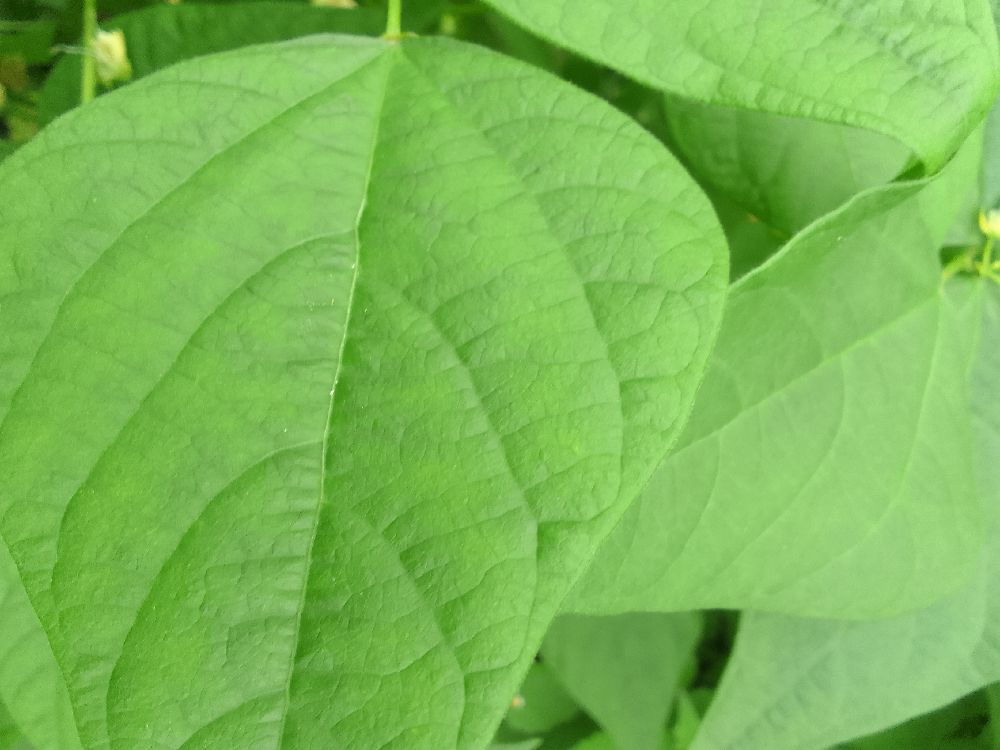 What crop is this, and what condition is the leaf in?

common bean, healthy
